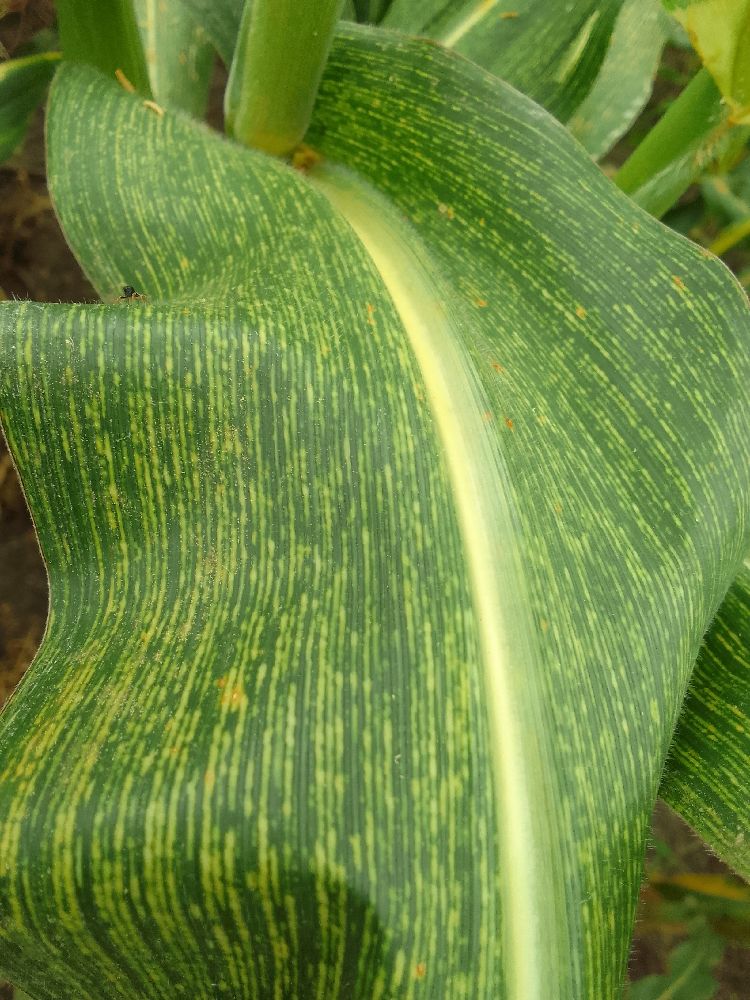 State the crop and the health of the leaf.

maize, maize streak virus
